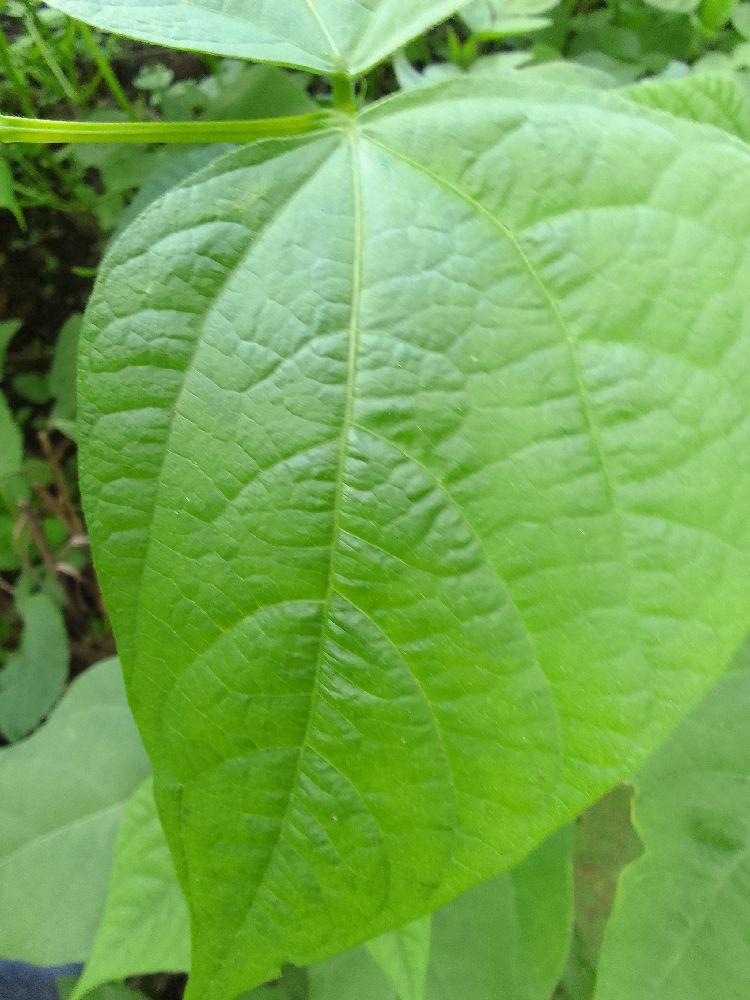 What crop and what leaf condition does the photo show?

common bean, healthy
